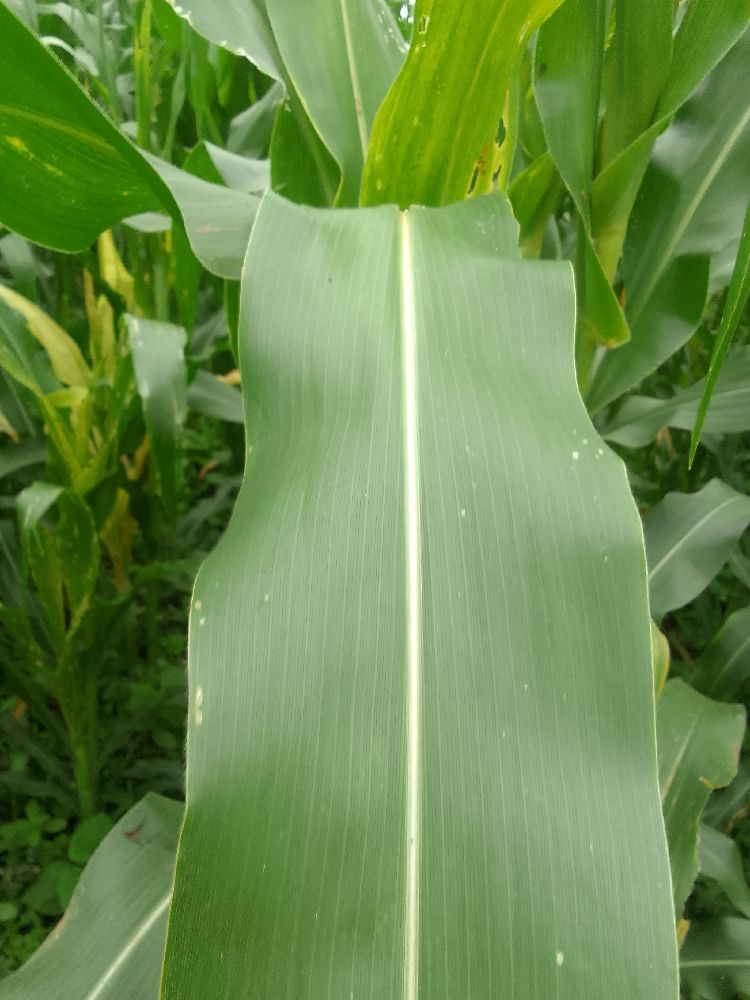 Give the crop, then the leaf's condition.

maize, healthy
